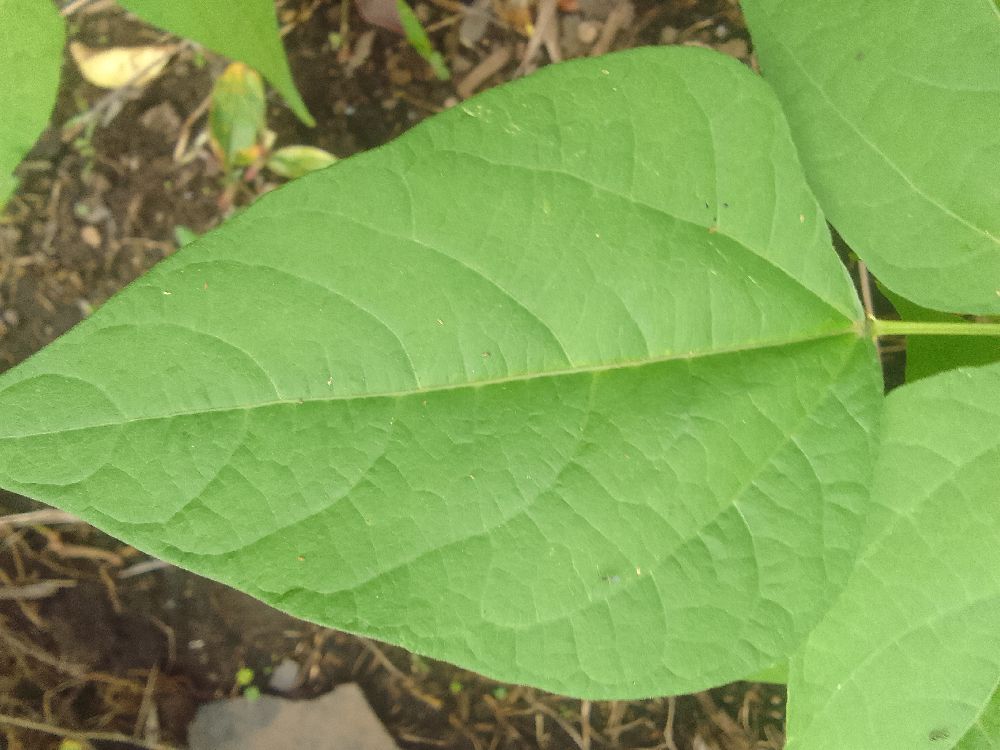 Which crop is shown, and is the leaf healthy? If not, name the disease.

common bean, healthy
